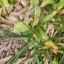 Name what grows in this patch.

grass
